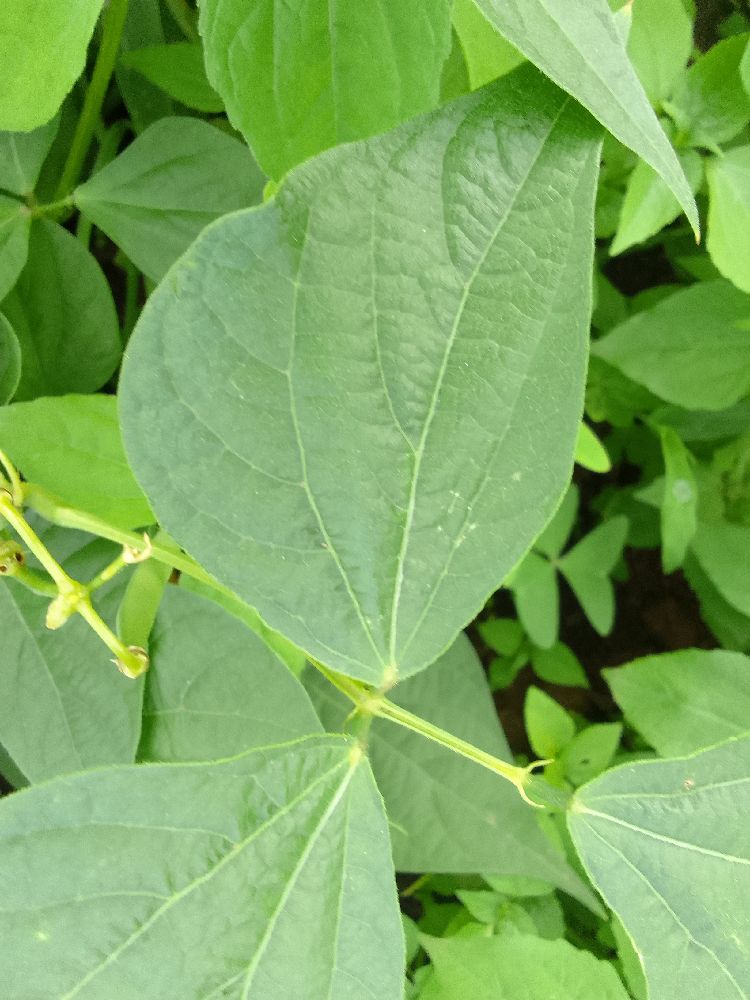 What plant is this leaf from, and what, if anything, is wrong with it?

common bean, healthy
